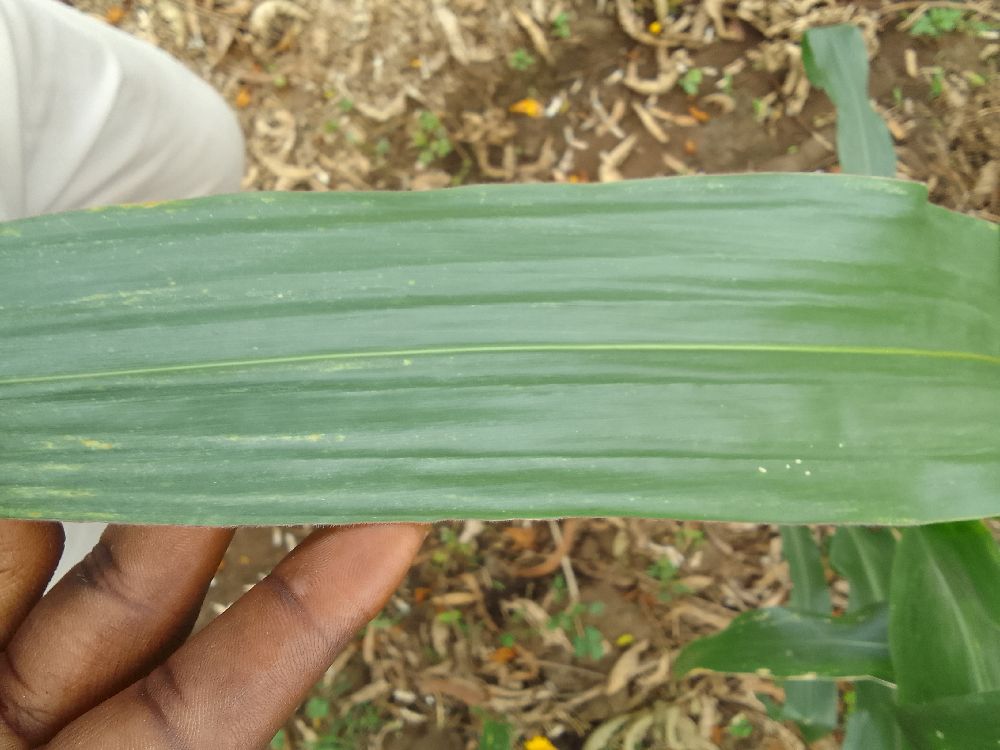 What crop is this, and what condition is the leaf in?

maize, healthy
